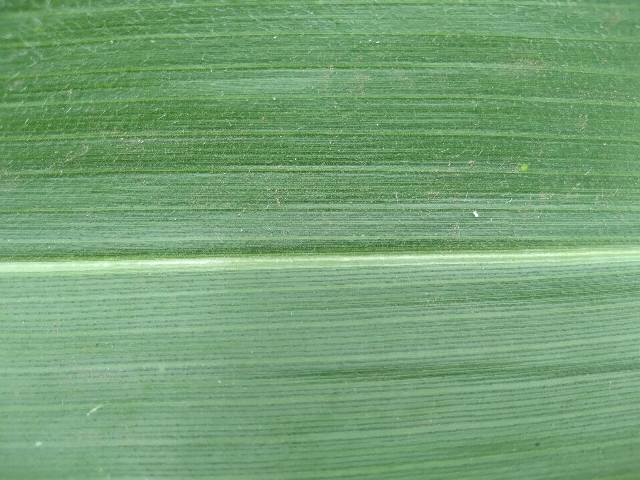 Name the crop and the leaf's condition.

maize, healthy
